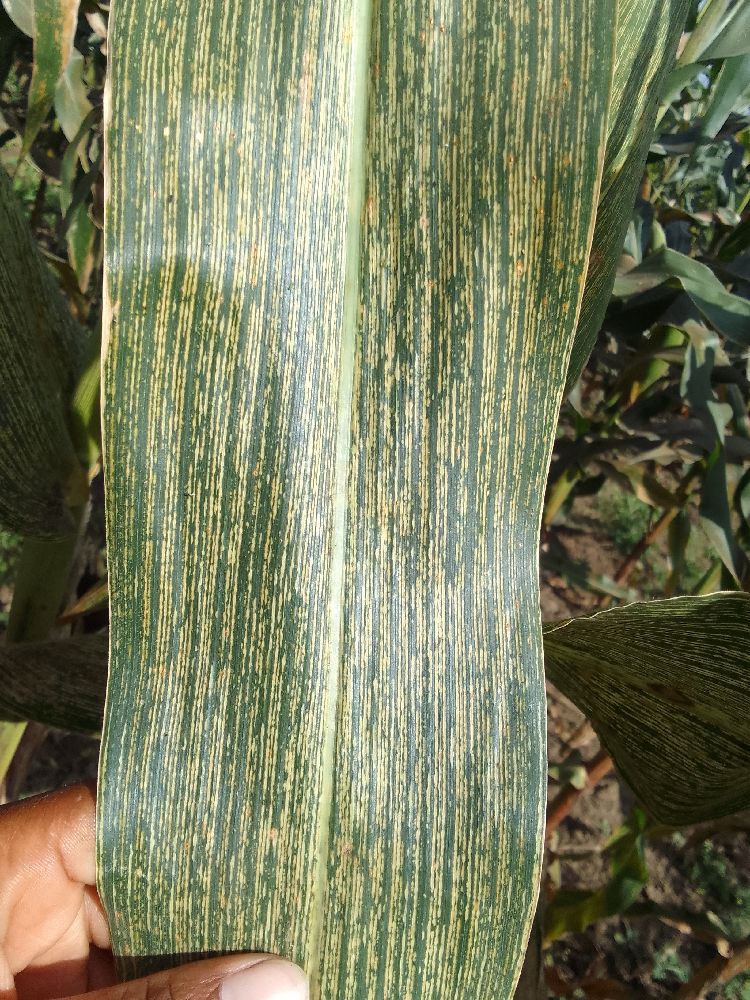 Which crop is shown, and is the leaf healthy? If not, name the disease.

maize, maize streak virus
